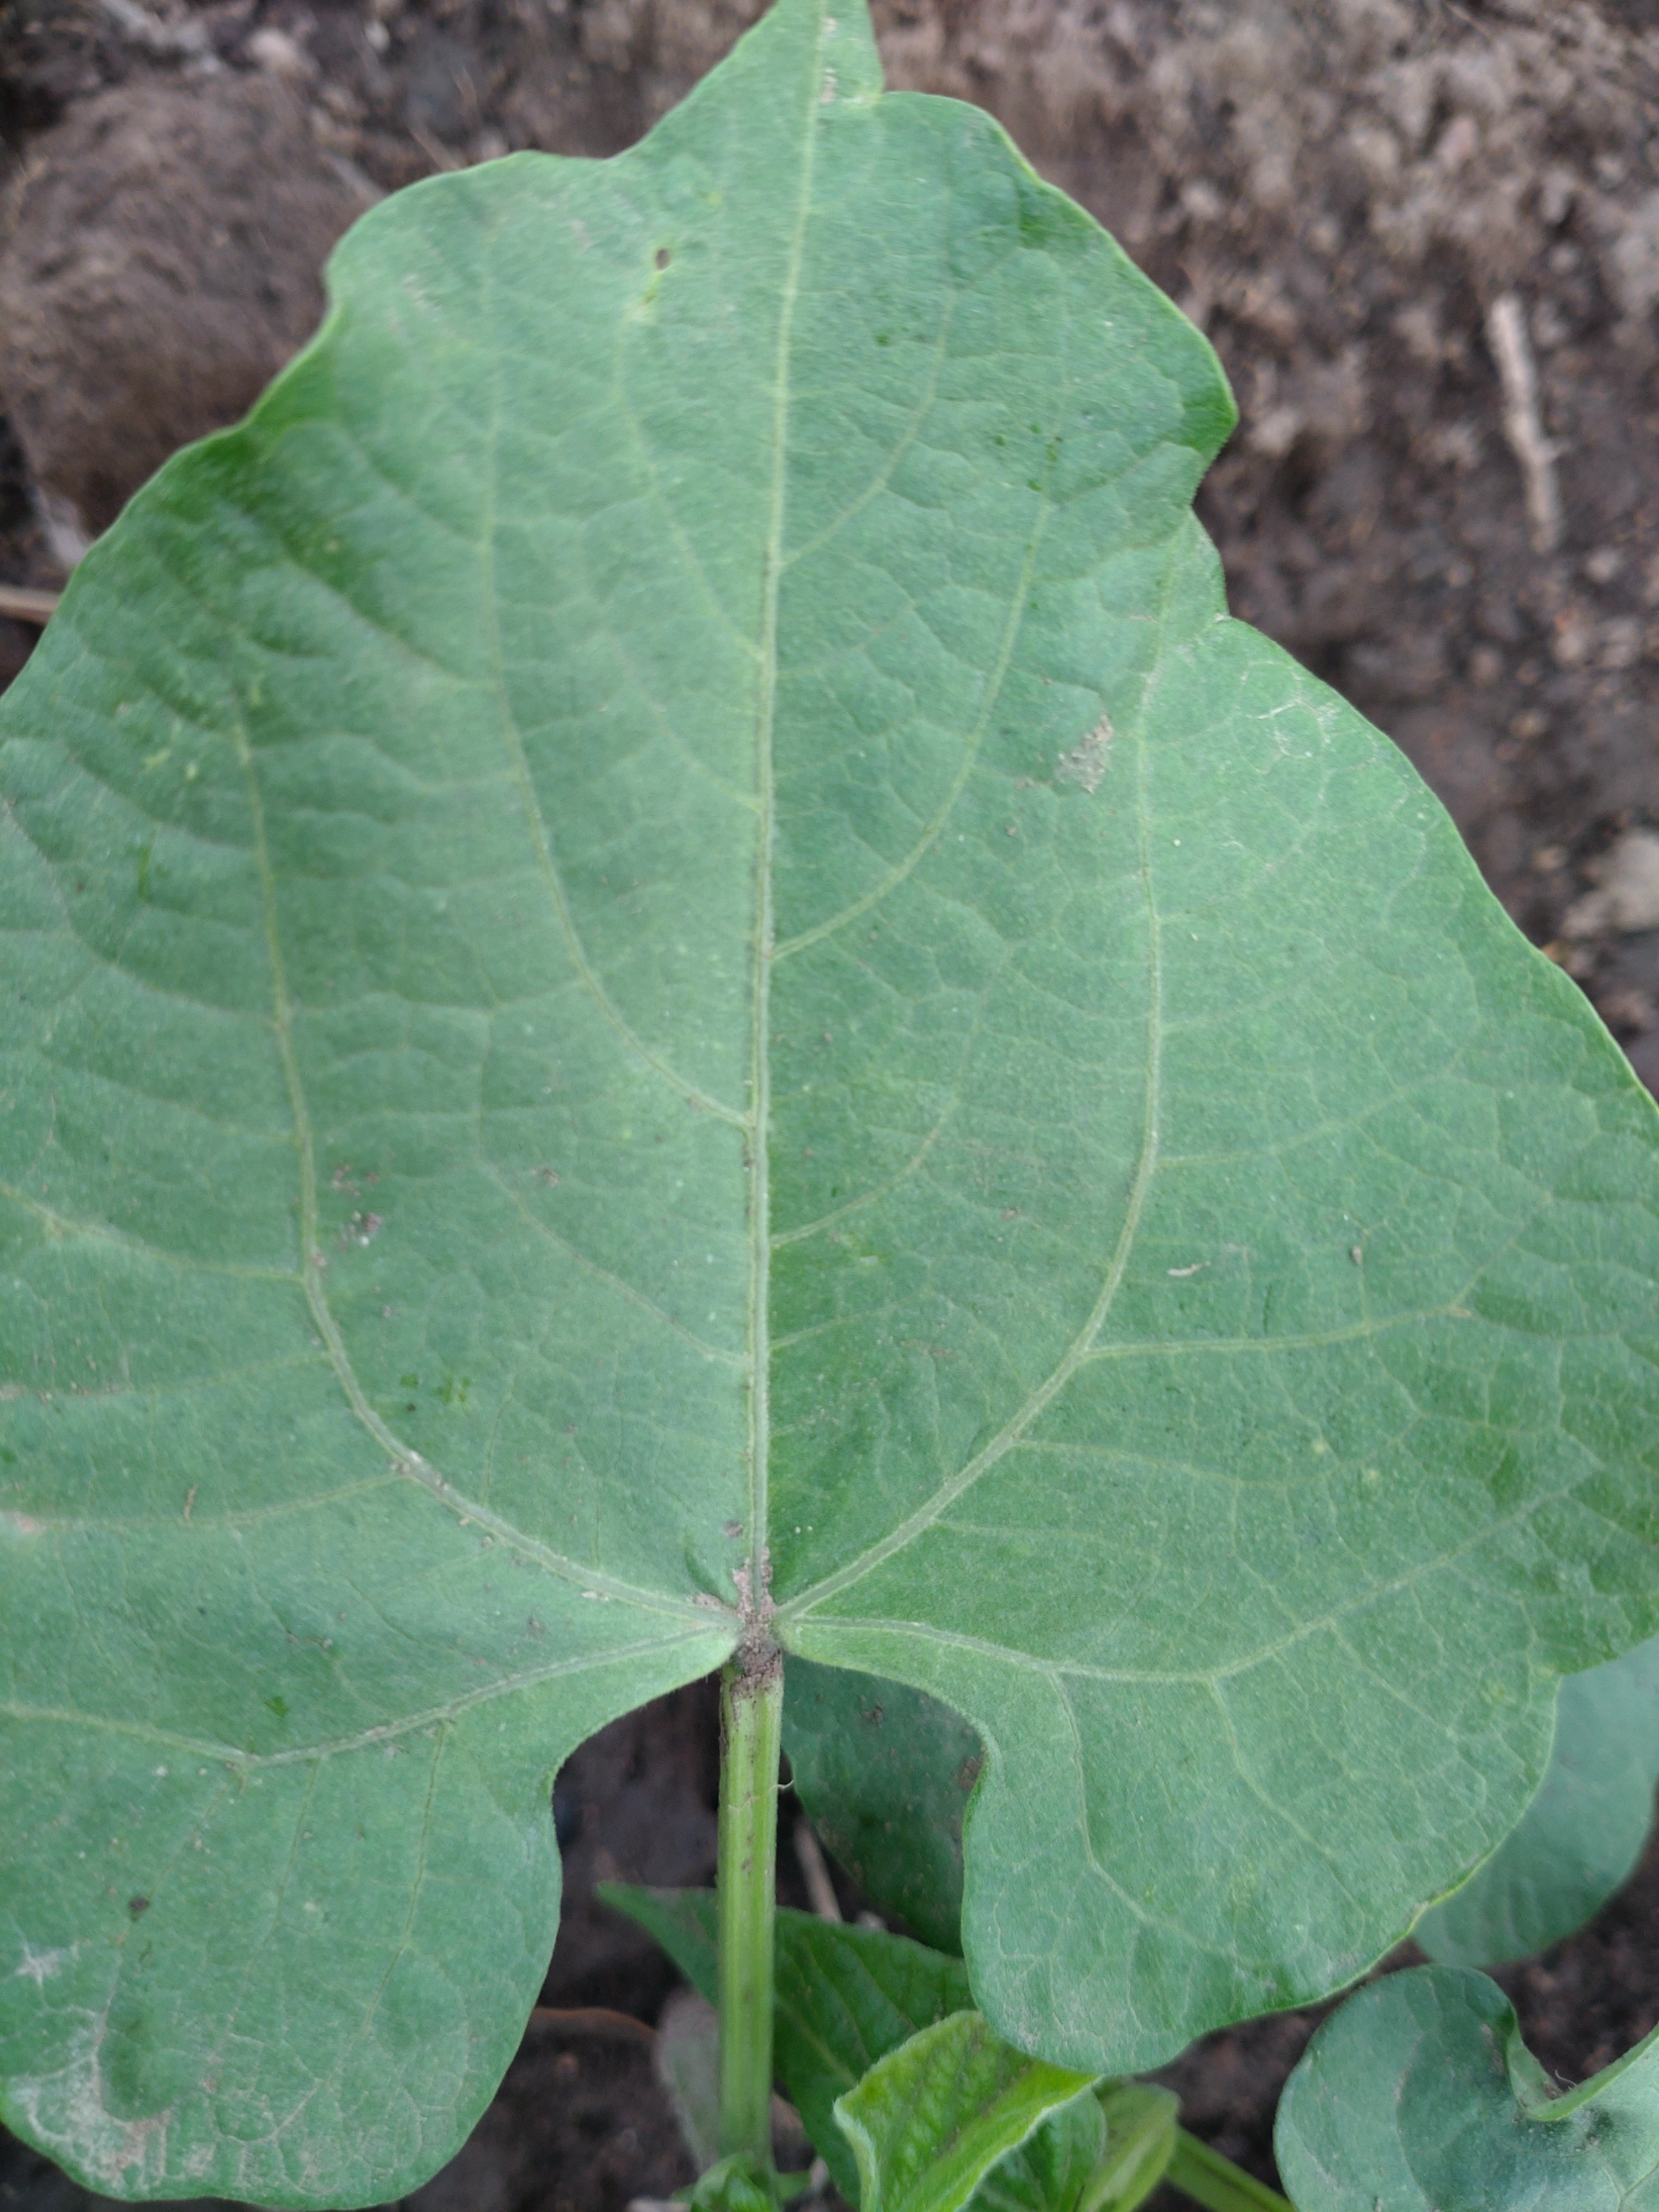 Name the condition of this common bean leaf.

healthy
